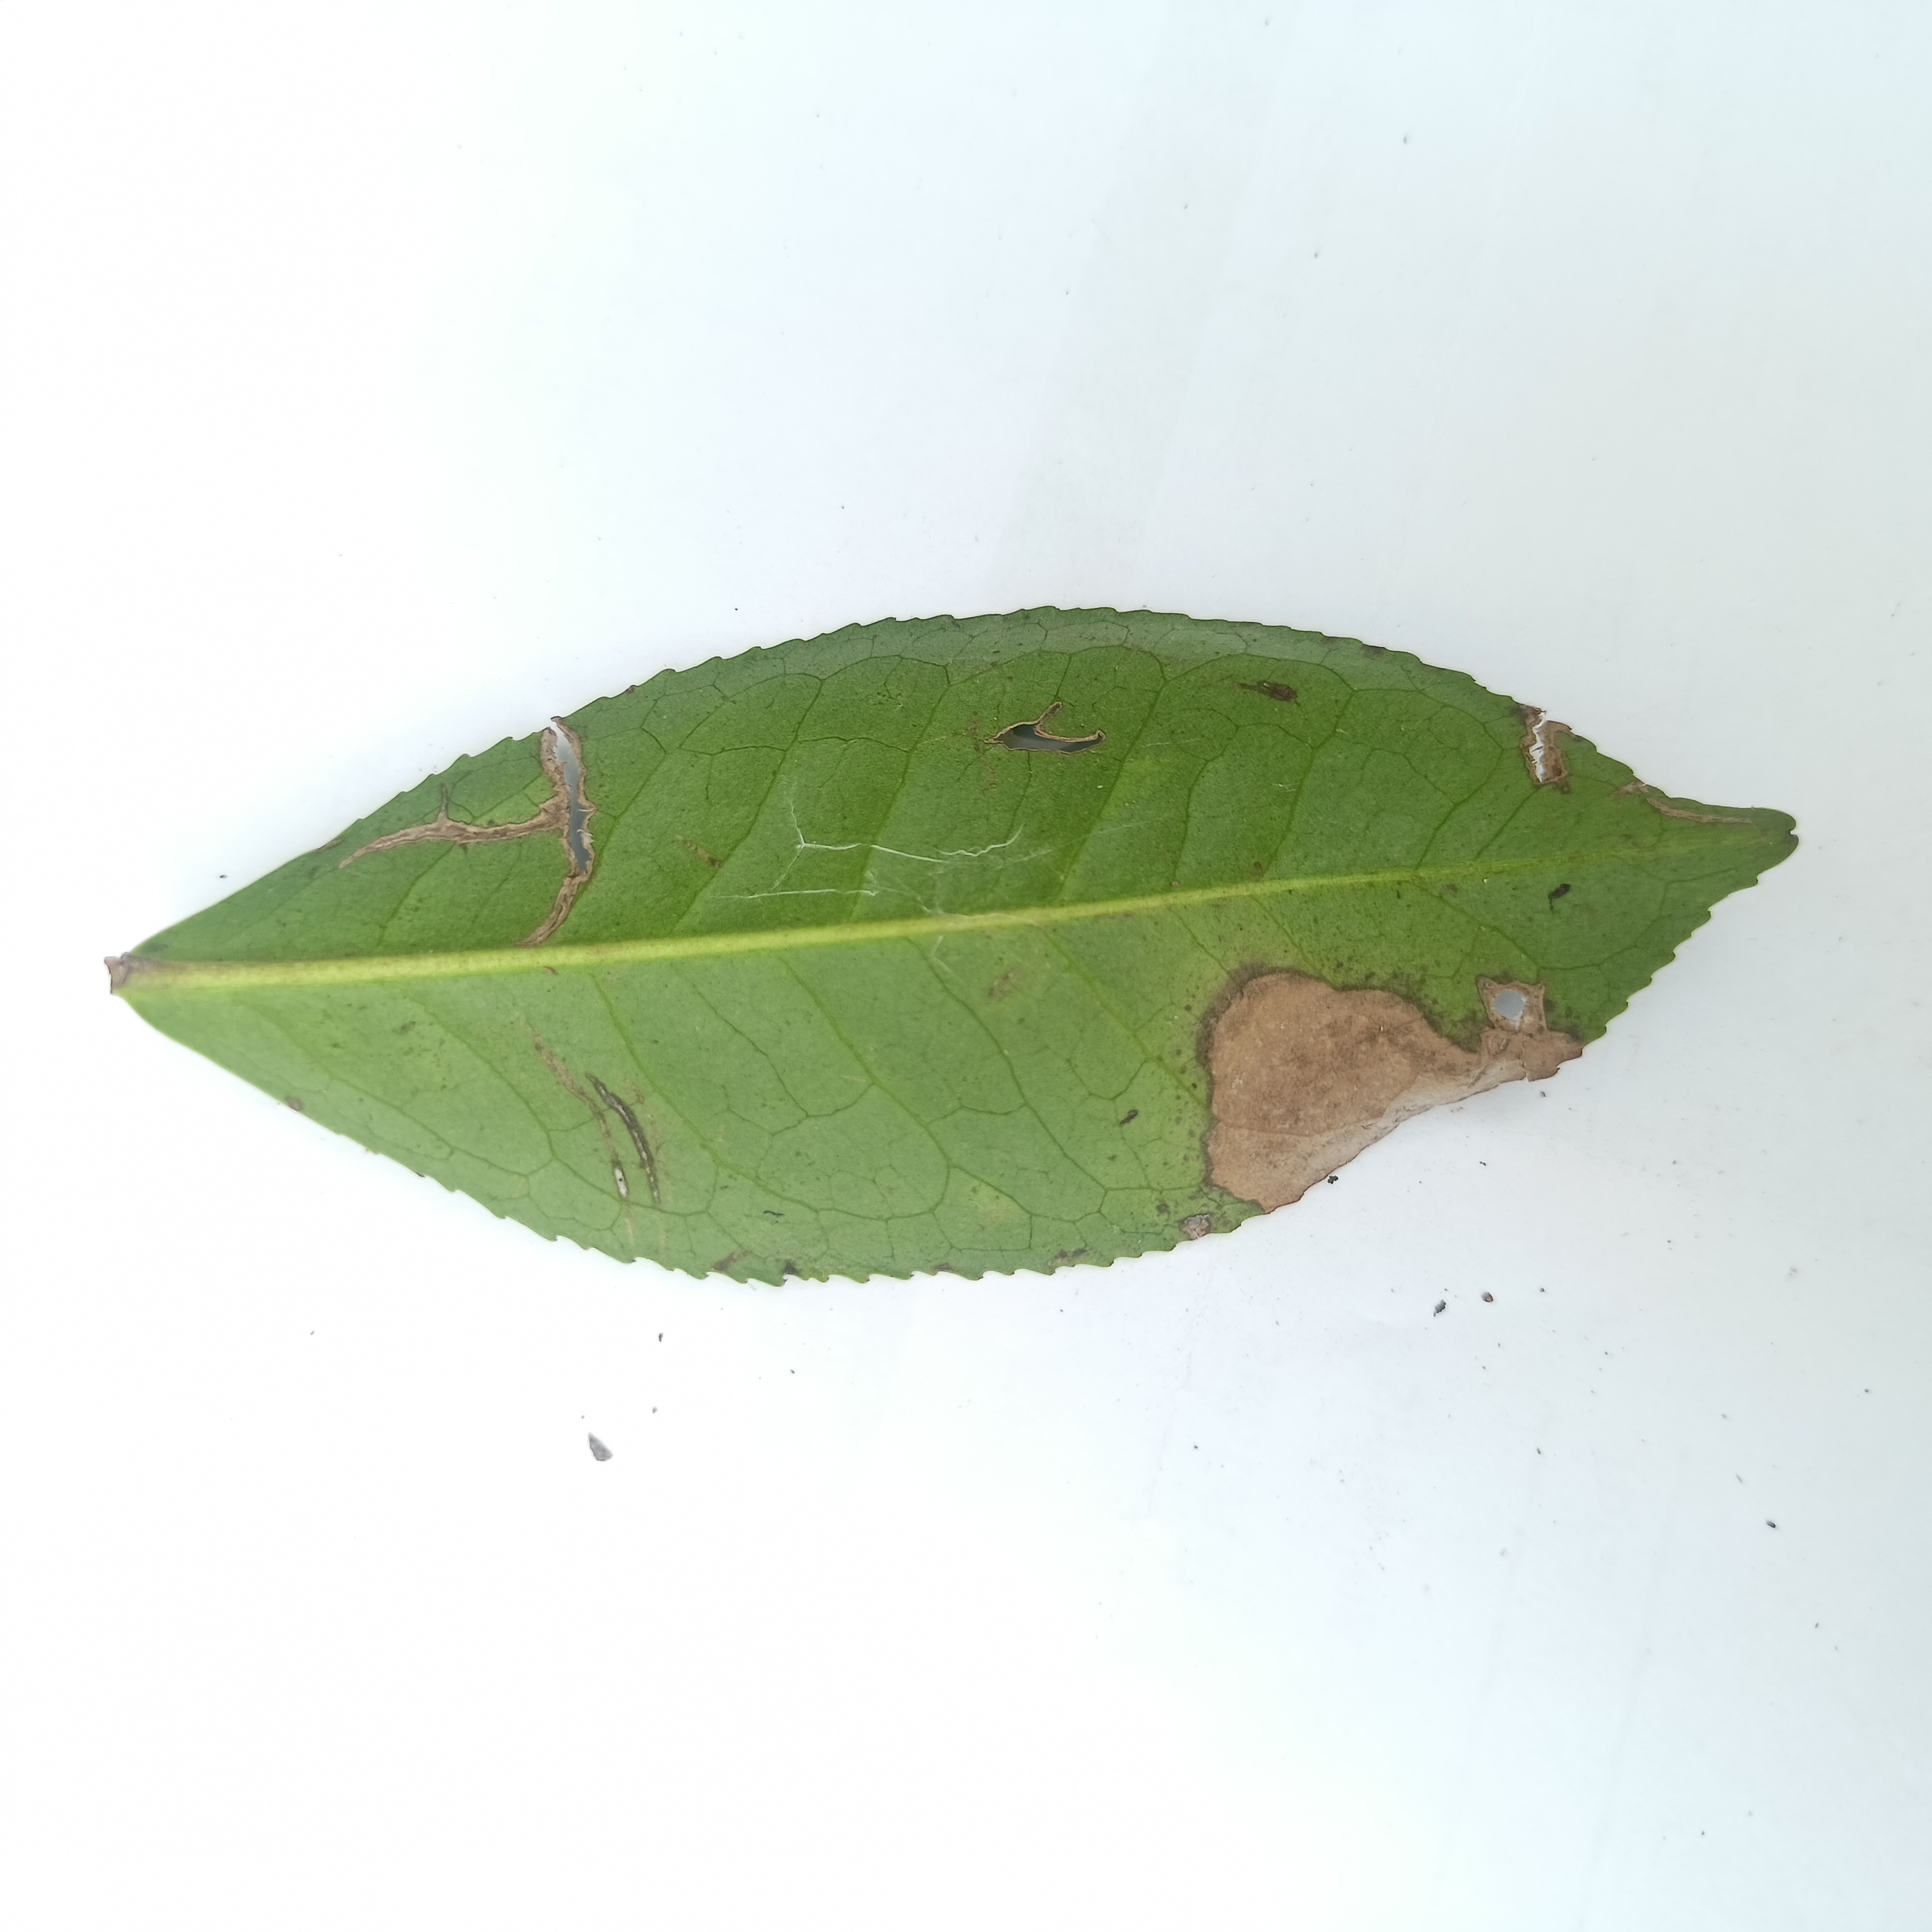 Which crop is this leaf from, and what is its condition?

tea, brown blight
